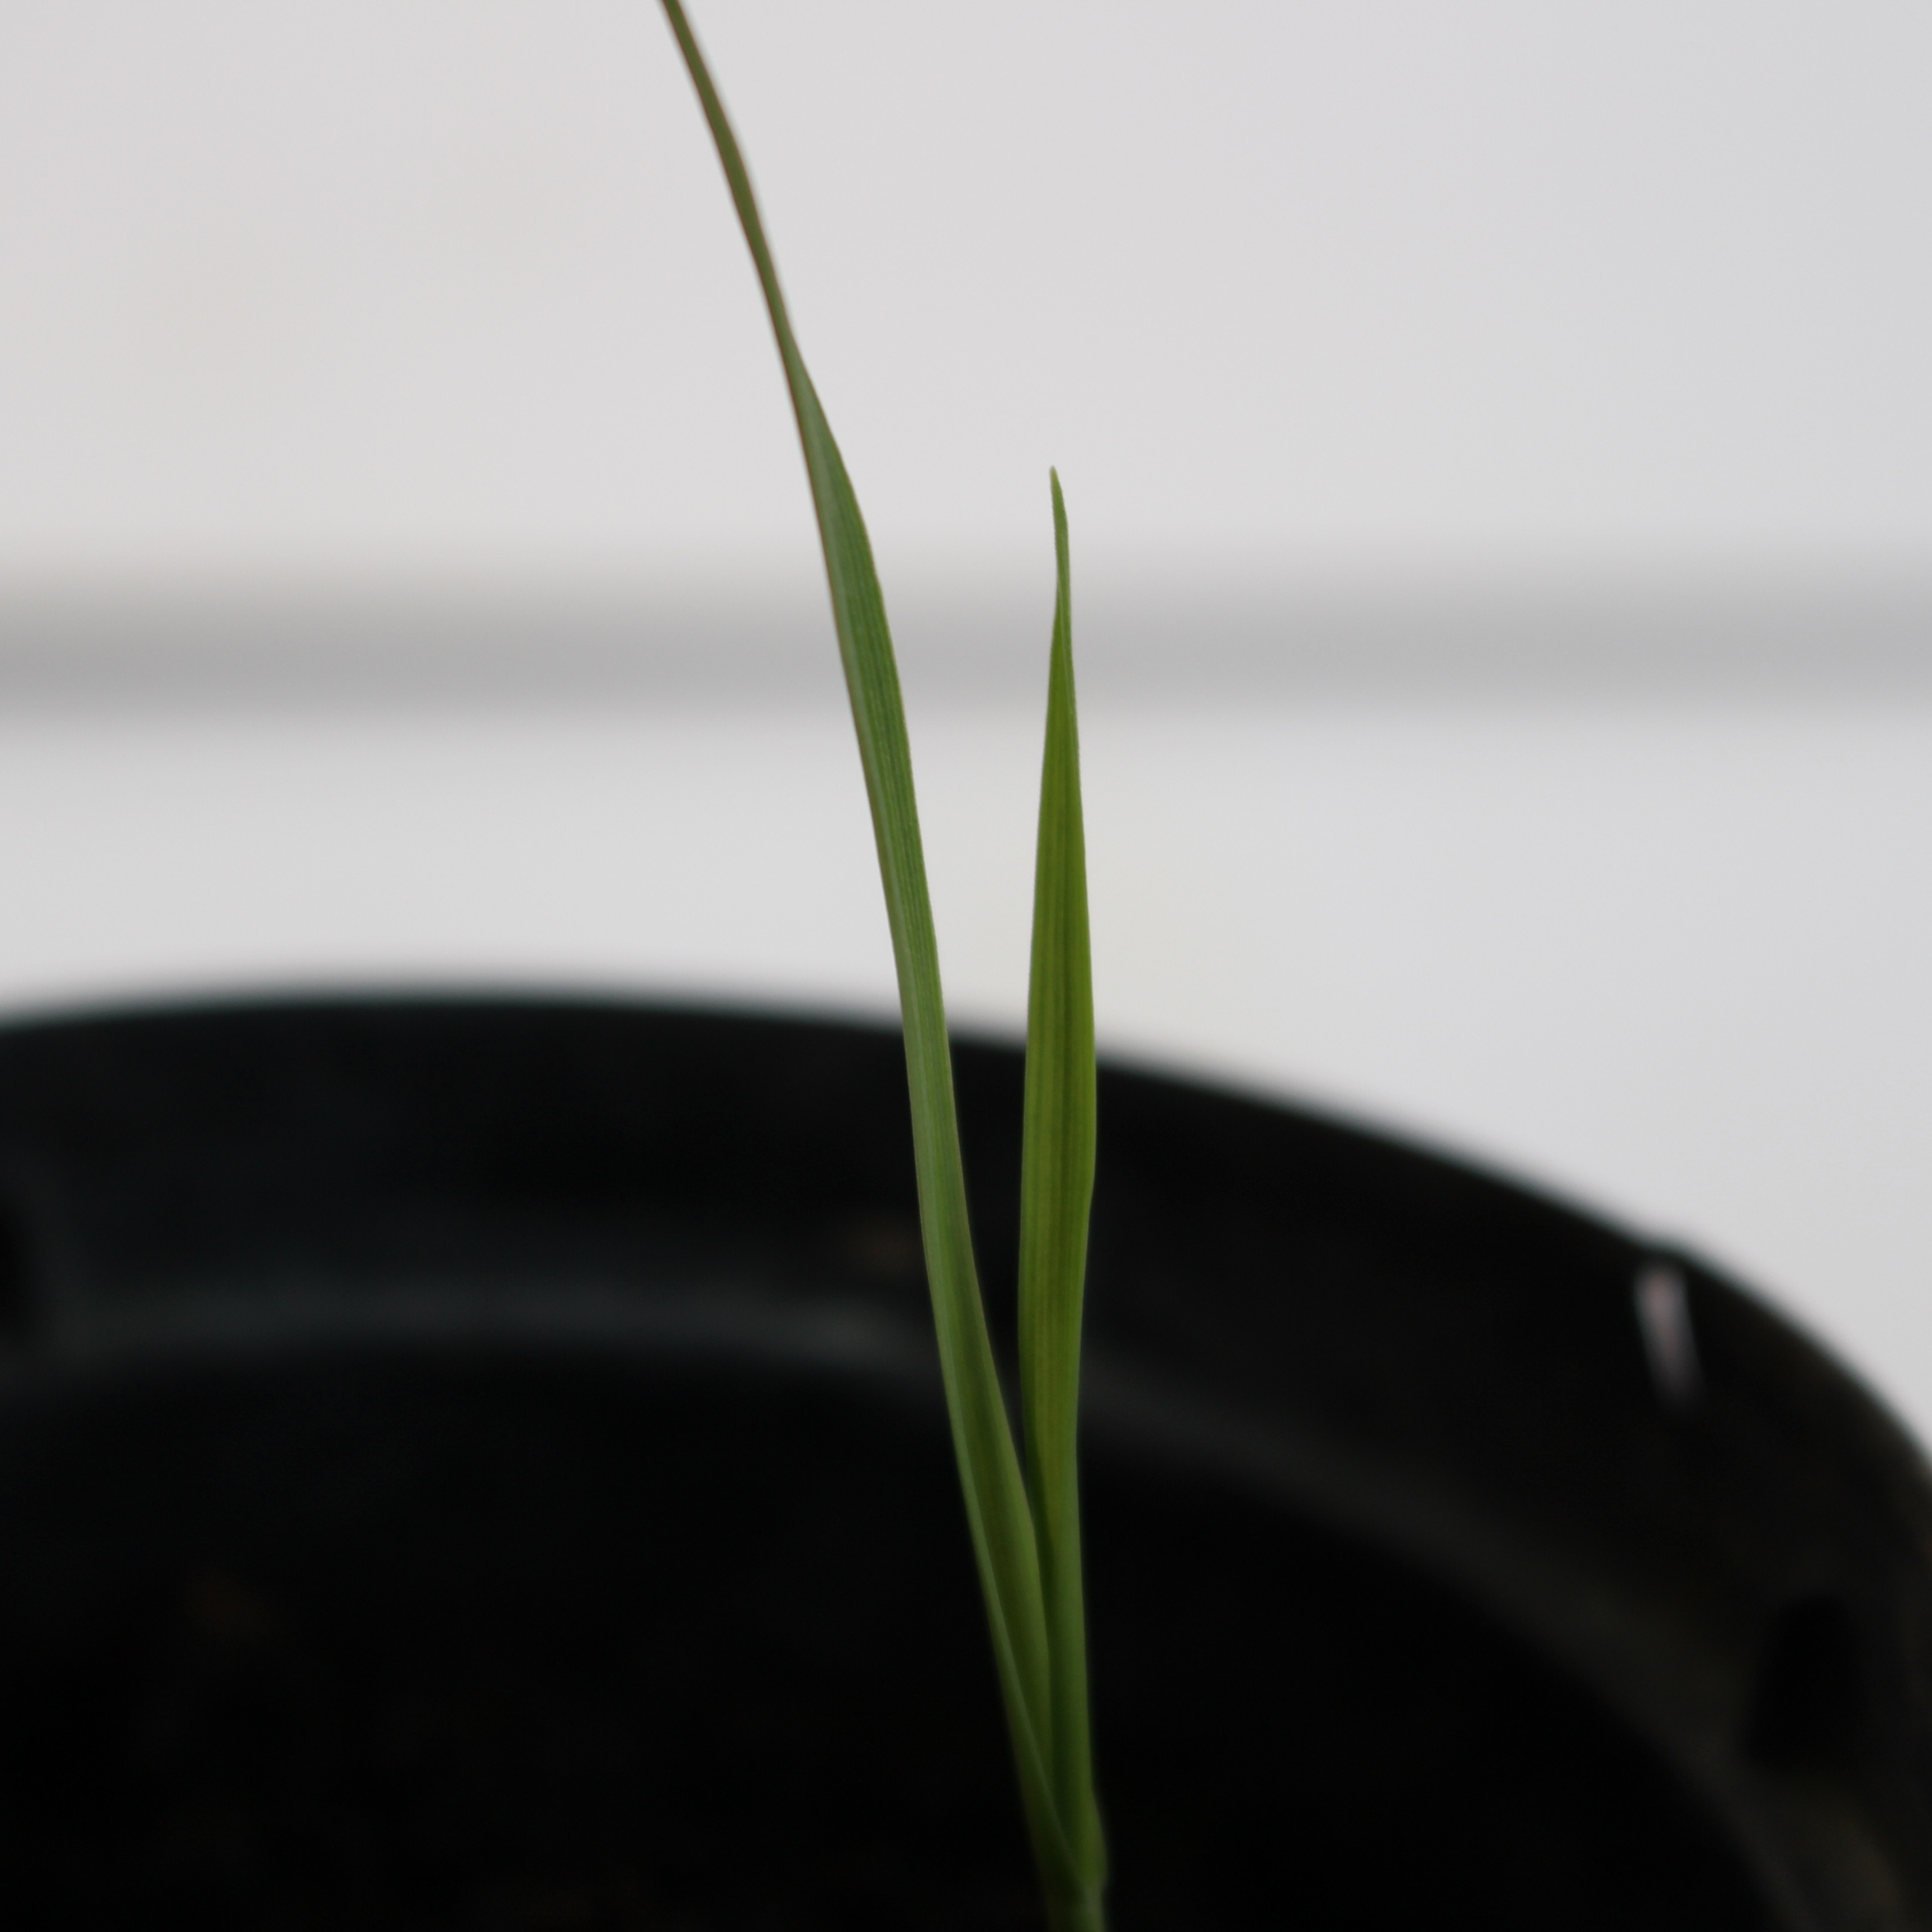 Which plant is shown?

Avena sterilis
